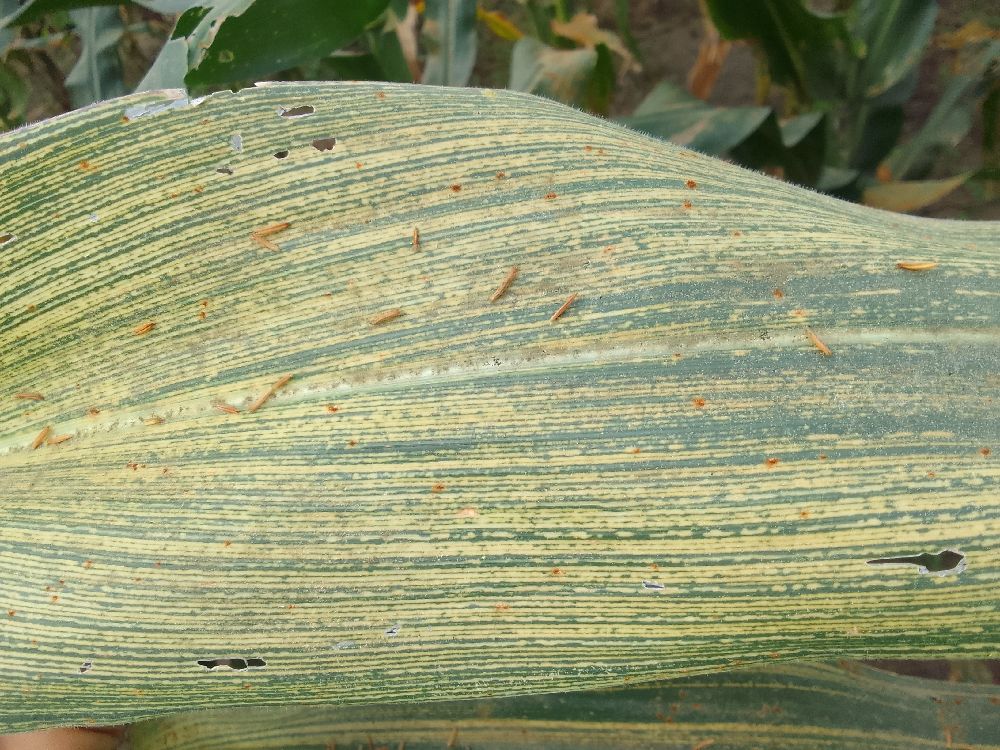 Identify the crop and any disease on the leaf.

maize, maize streak virus
